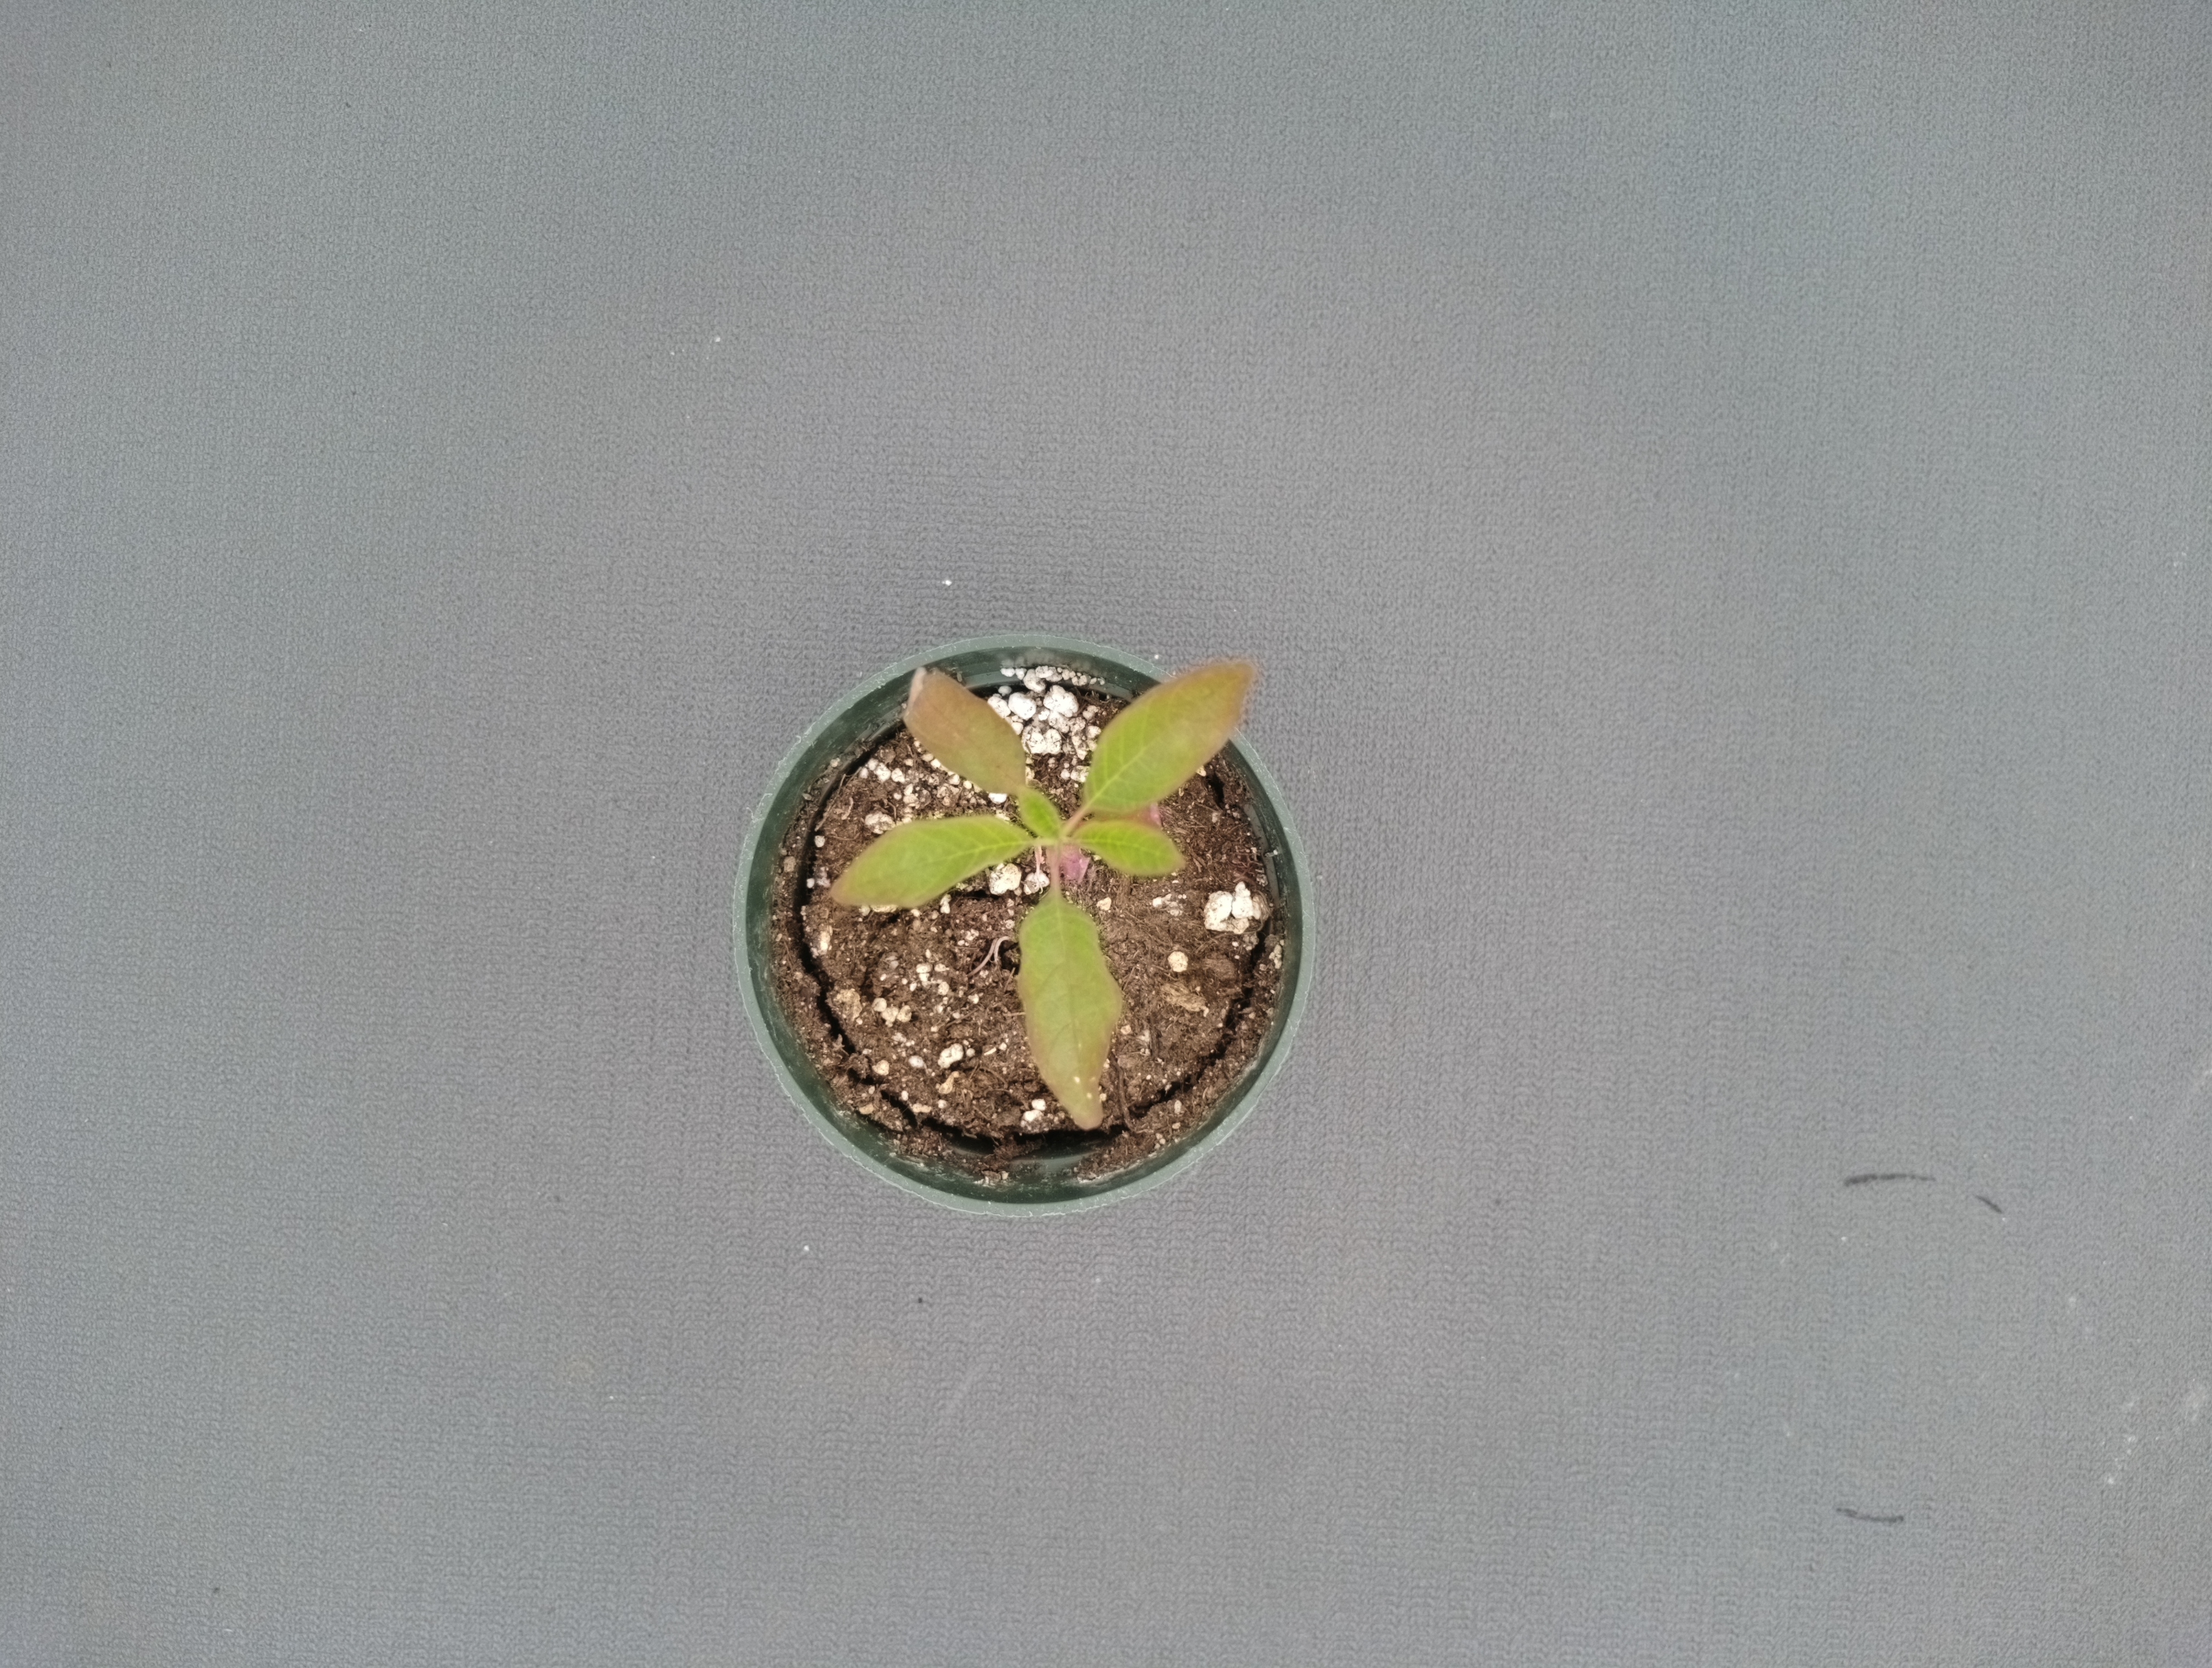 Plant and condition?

waterhemp, chlorosis only
